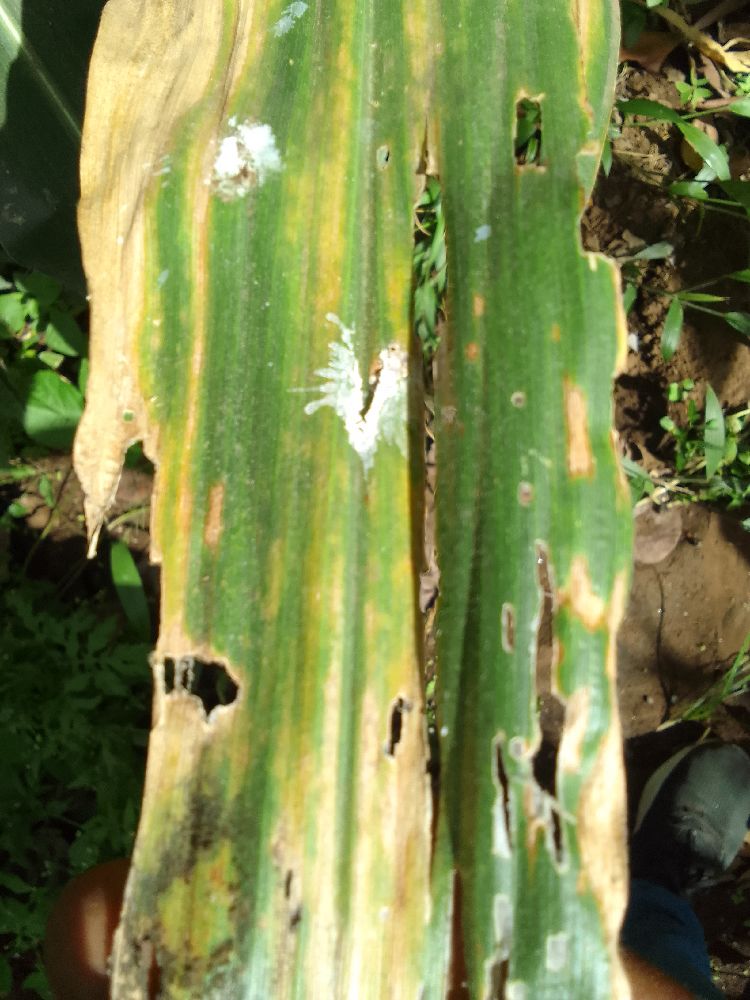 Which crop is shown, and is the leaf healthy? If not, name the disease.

maize, maize lethal necrosis
